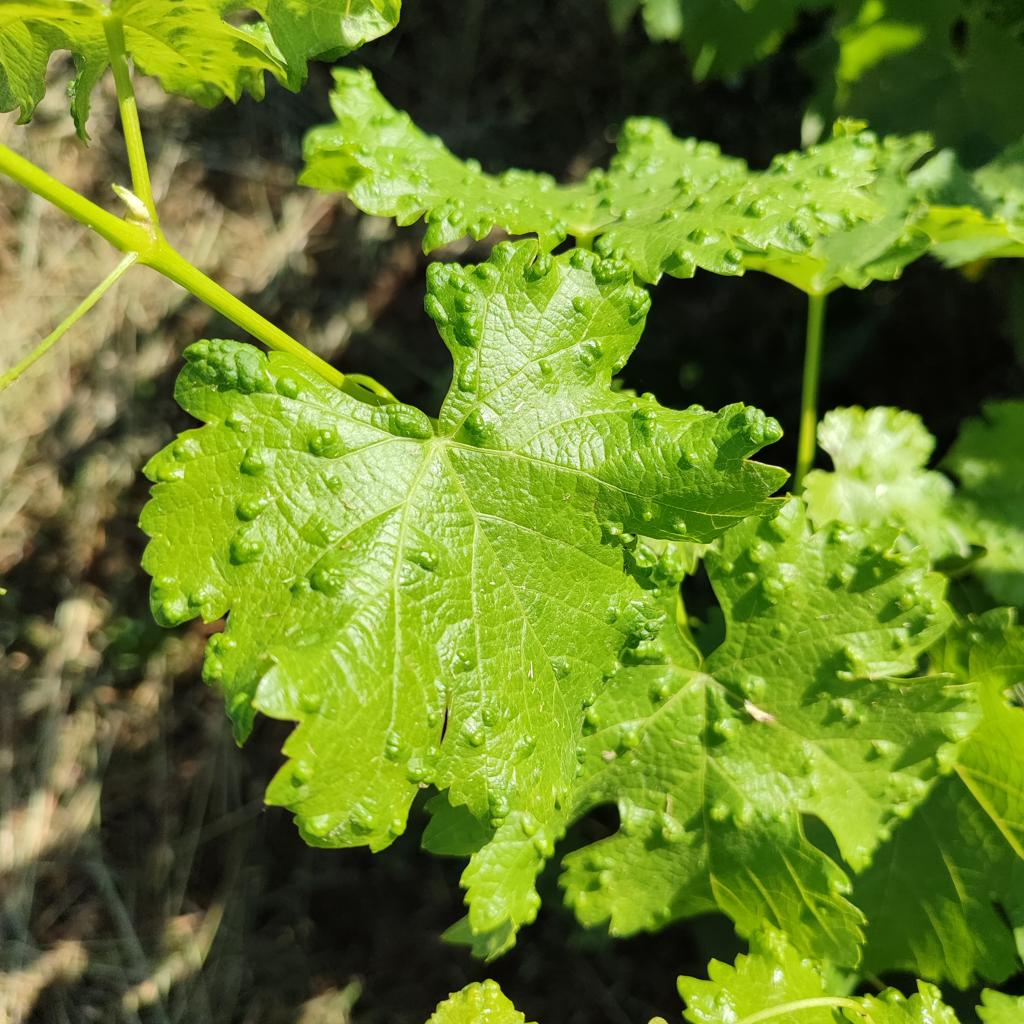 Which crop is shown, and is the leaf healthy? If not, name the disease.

grapevine, erineum mite
